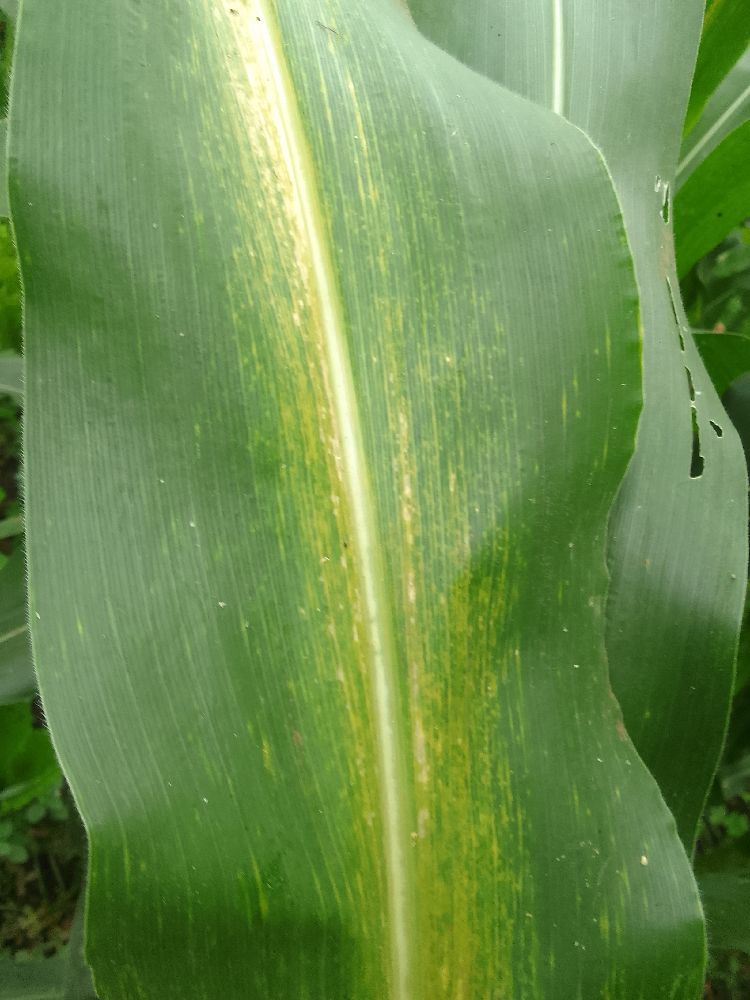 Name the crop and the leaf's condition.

maize, maize lethal necrosis
